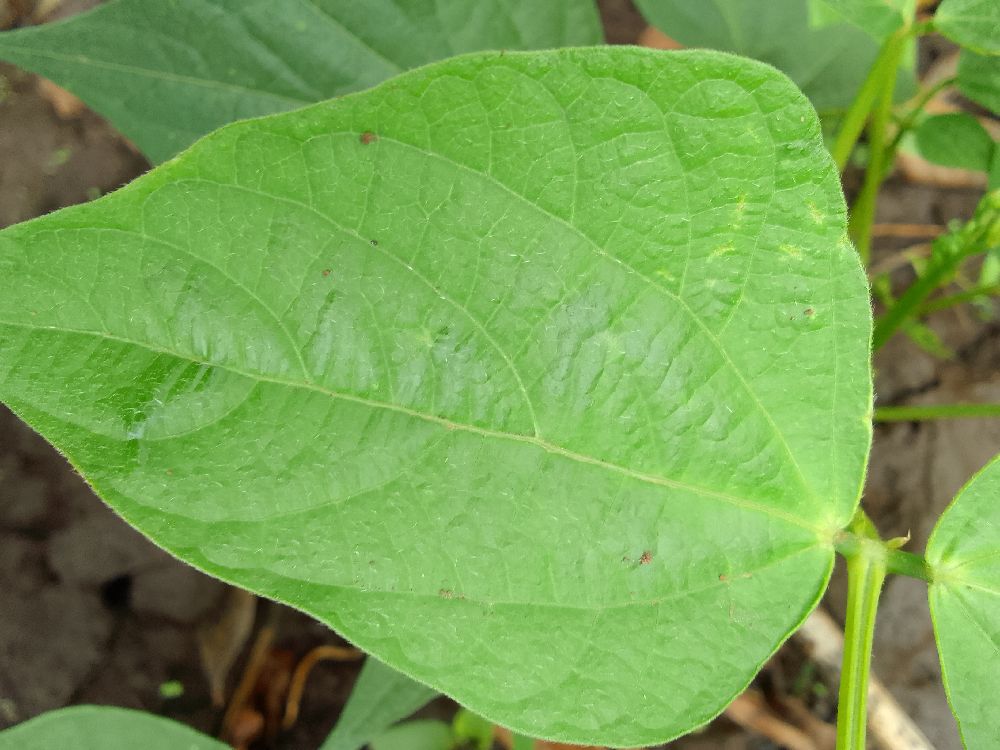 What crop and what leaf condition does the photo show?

common bean, healthy
